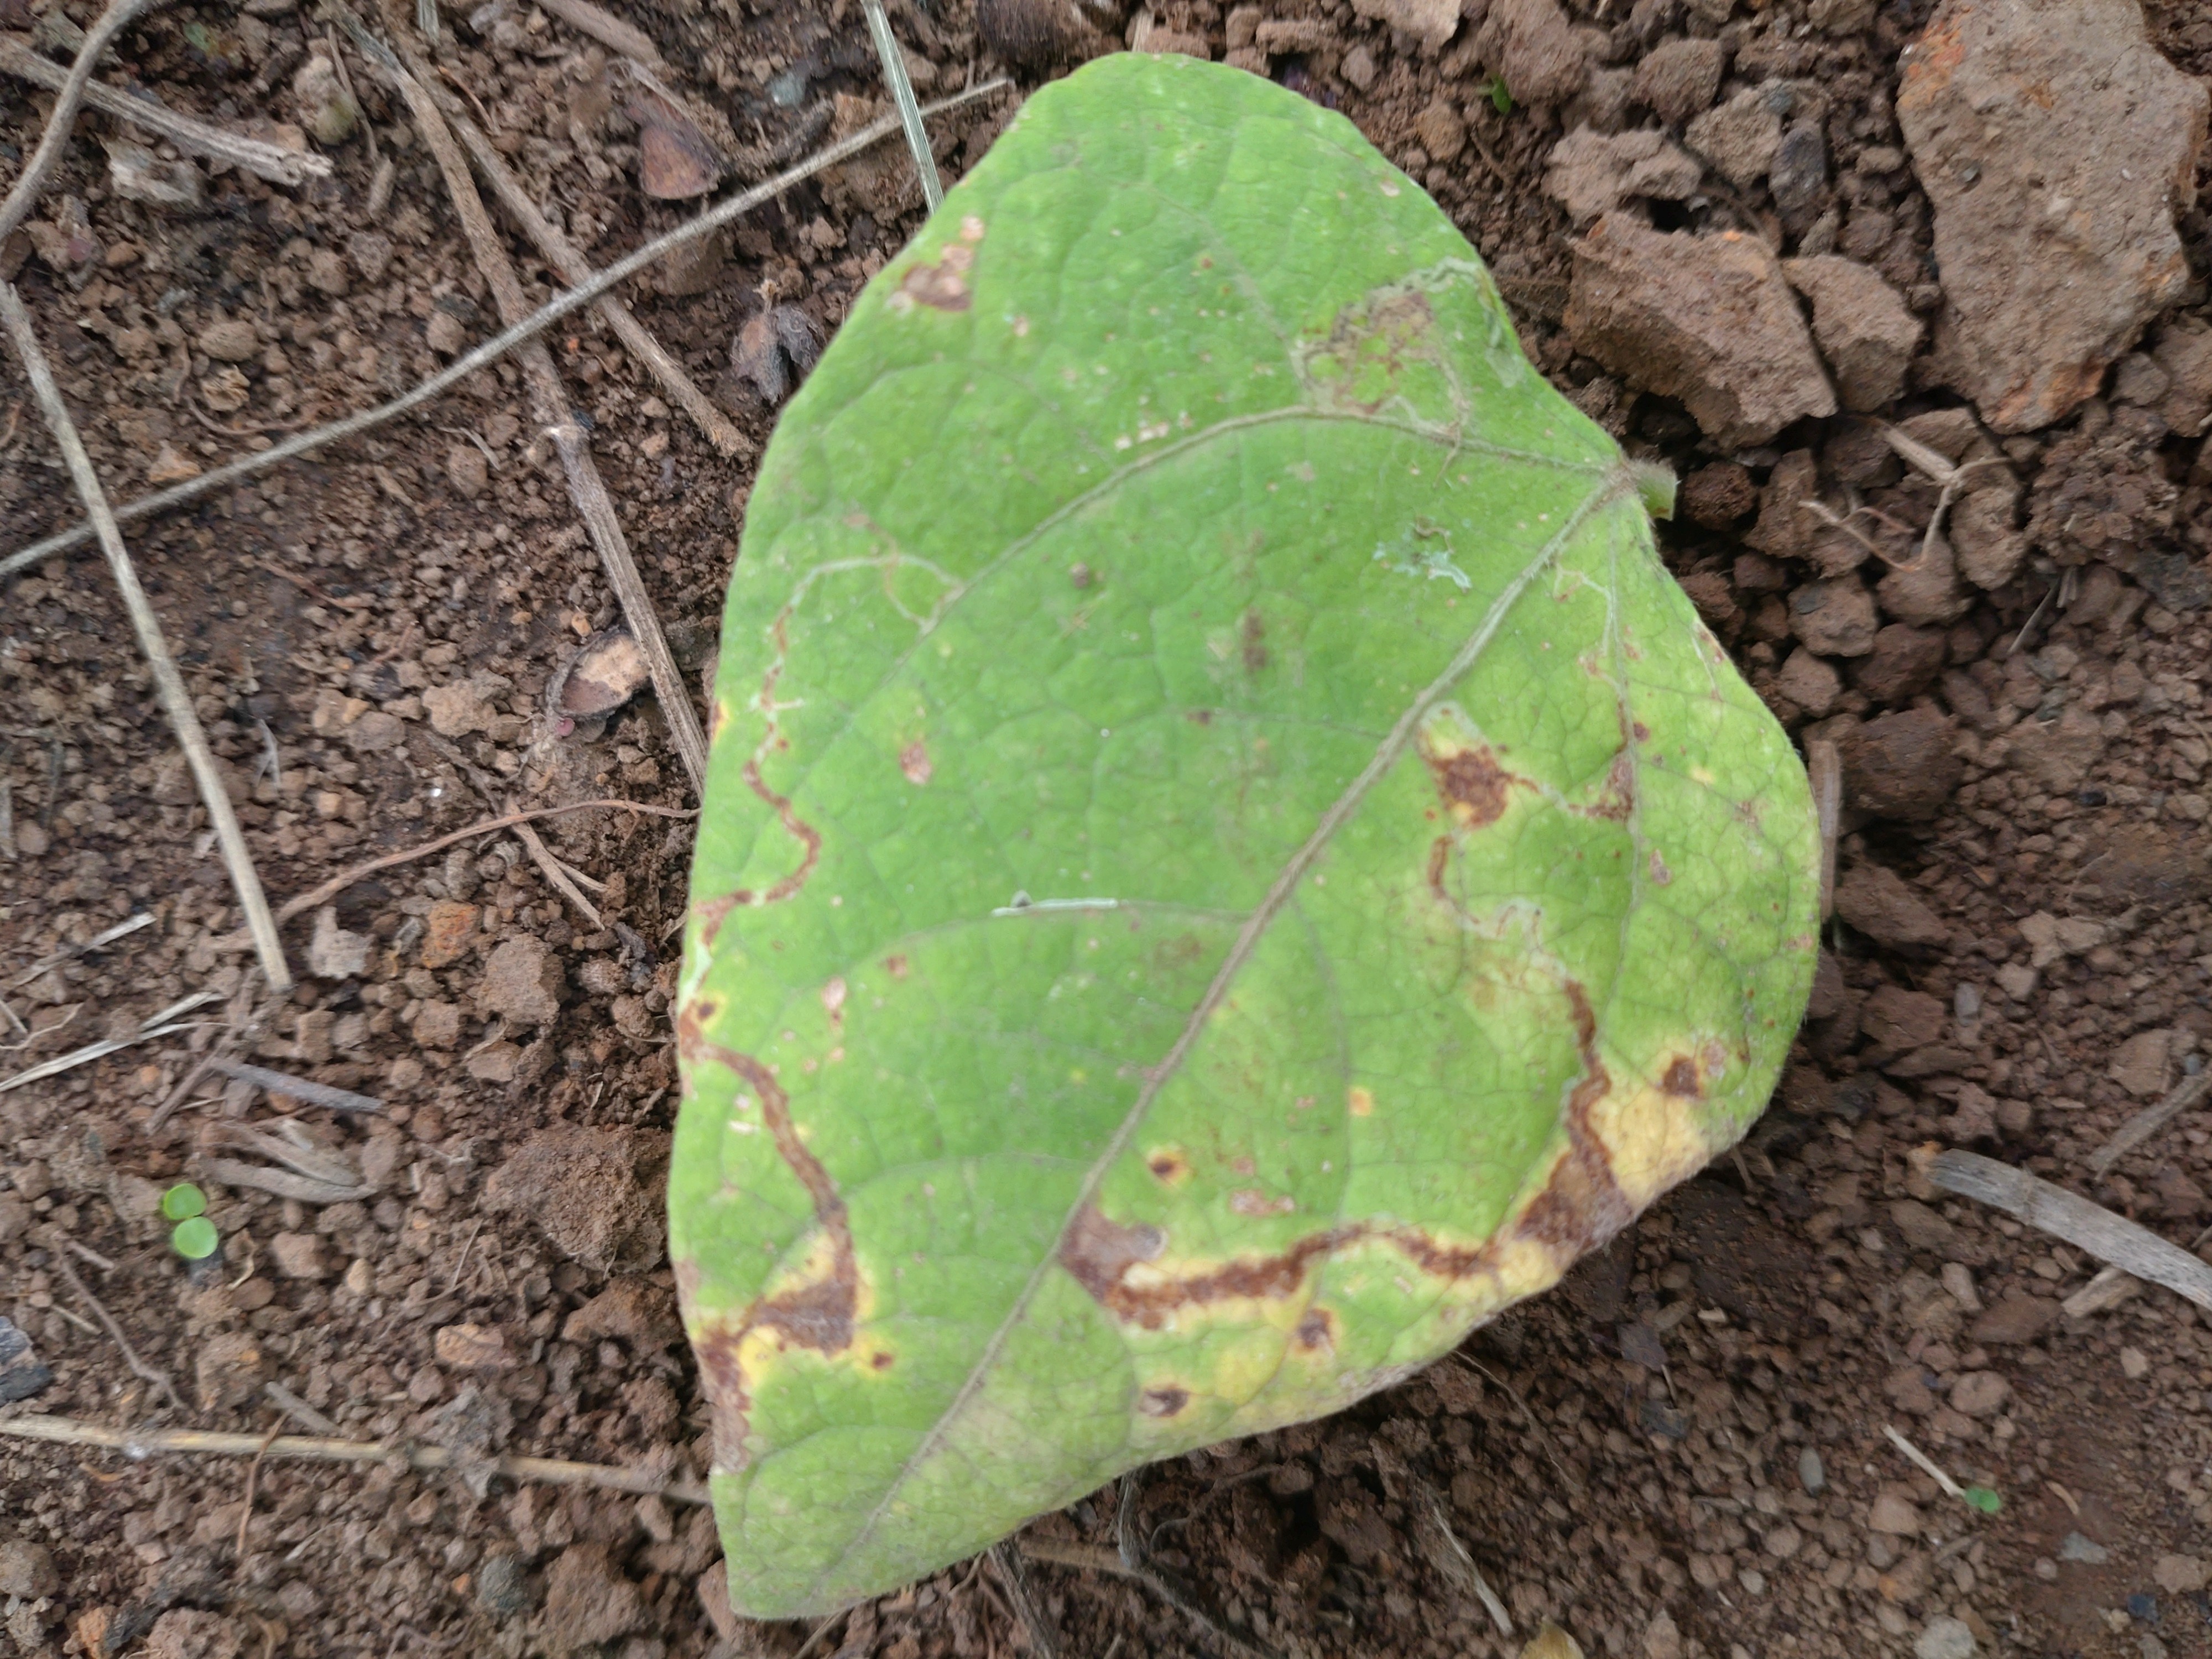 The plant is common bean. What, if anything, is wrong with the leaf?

rust
